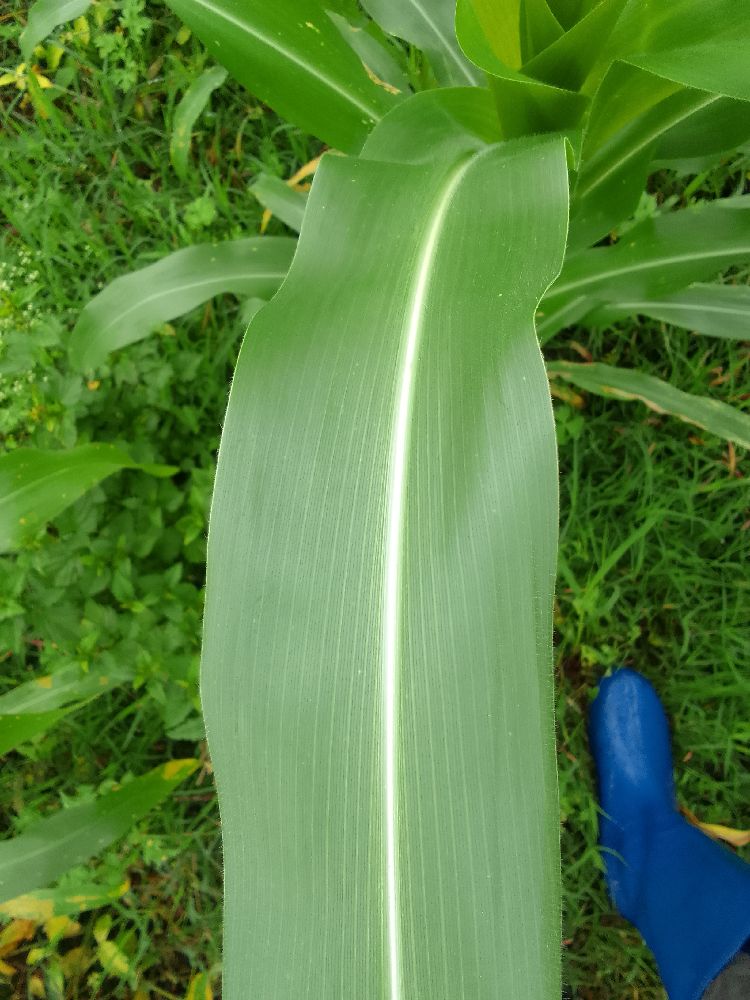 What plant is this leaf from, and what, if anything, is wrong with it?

maize, healthy
